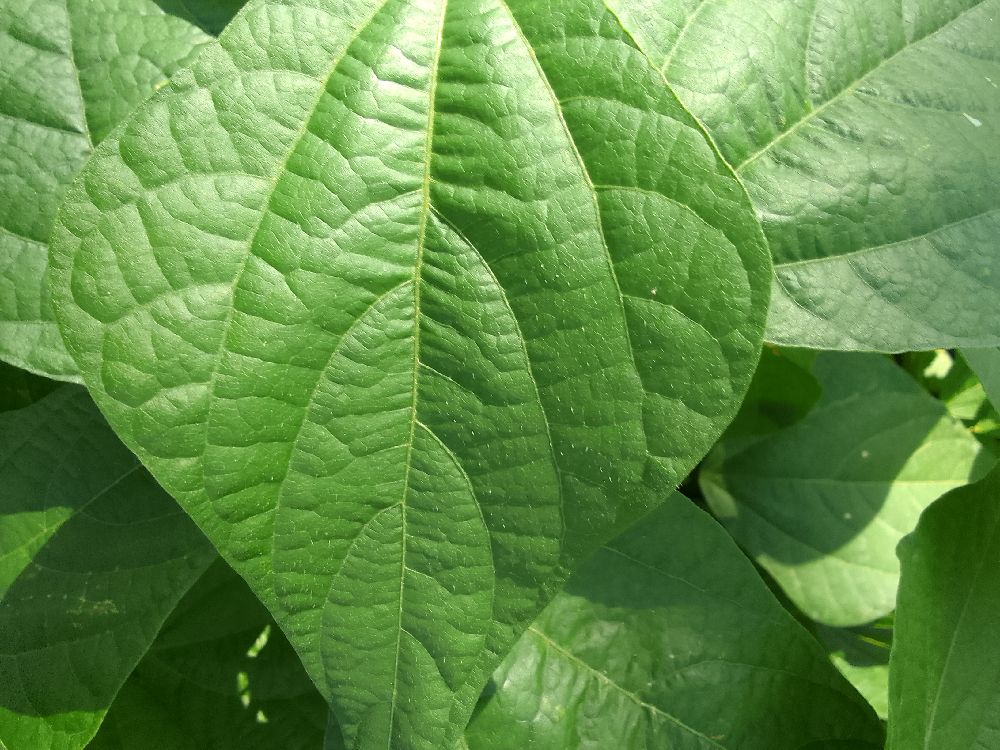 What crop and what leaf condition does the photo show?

common bean, healthy
